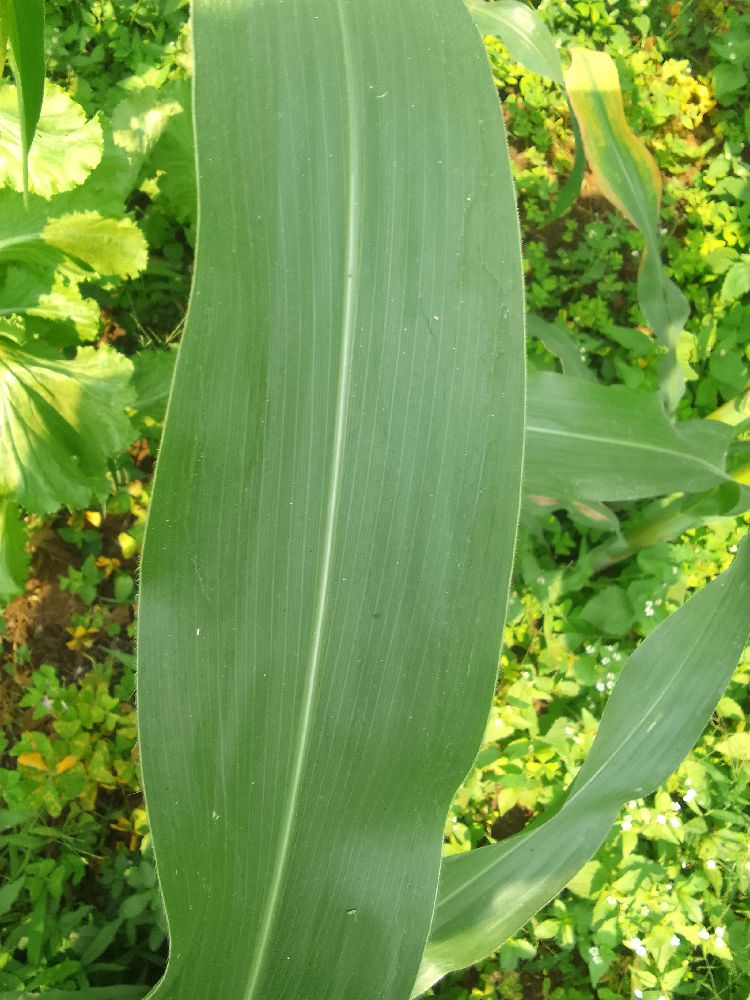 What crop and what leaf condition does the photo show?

maize, healthy
